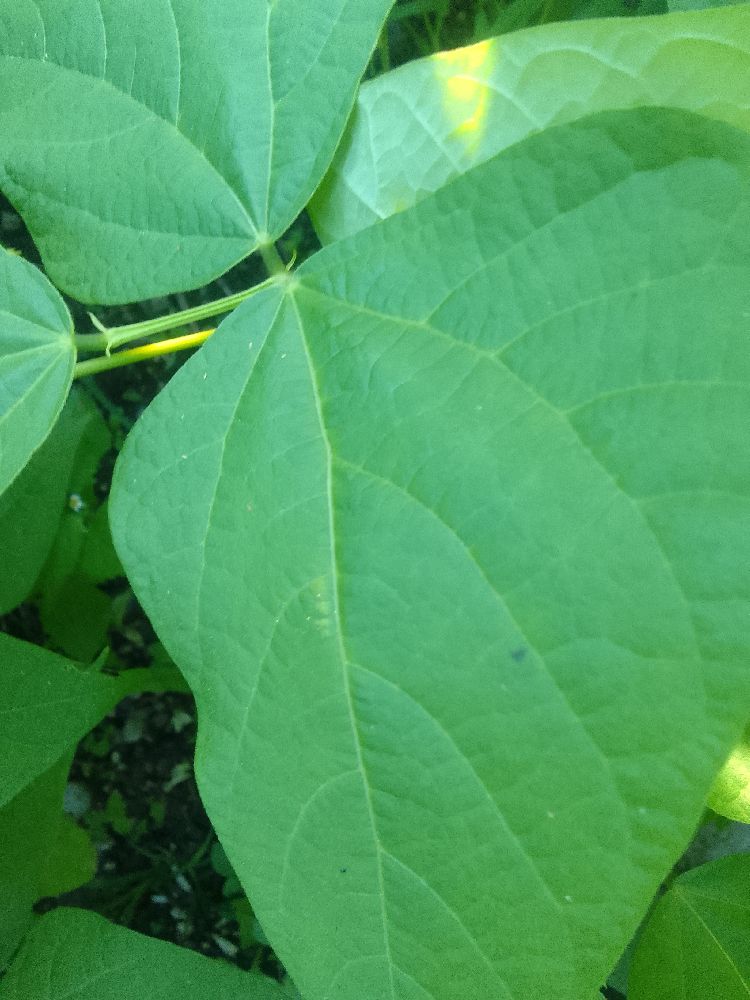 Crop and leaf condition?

common bean, healthy
